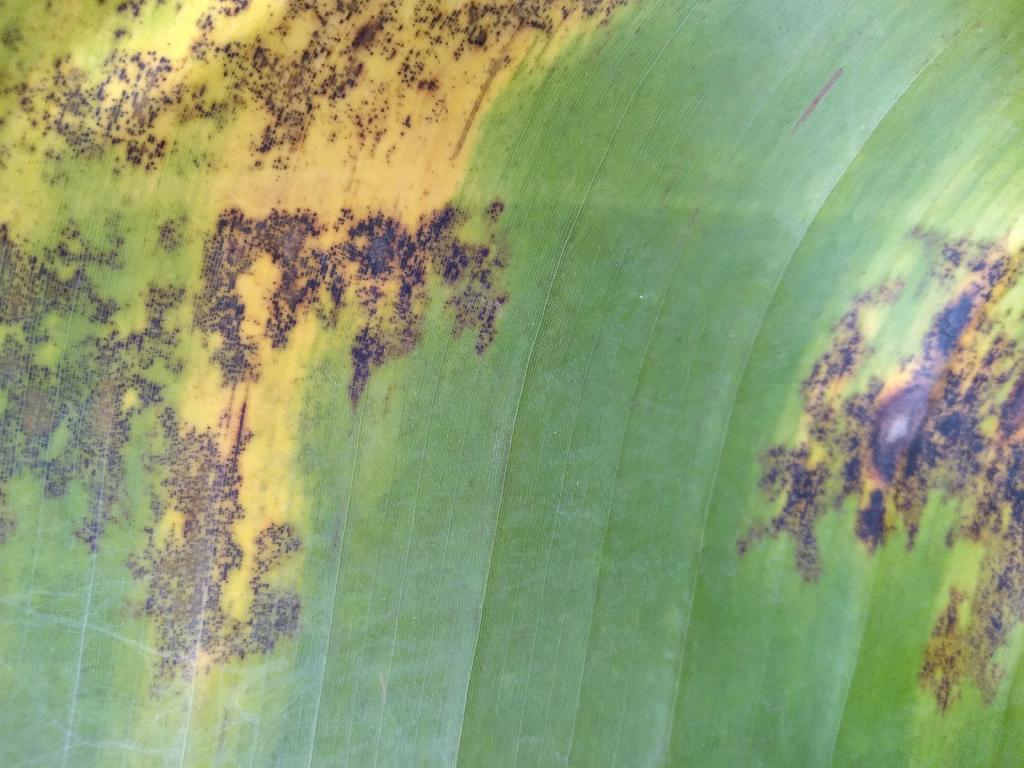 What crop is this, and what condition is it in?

banana, black sigatoka
